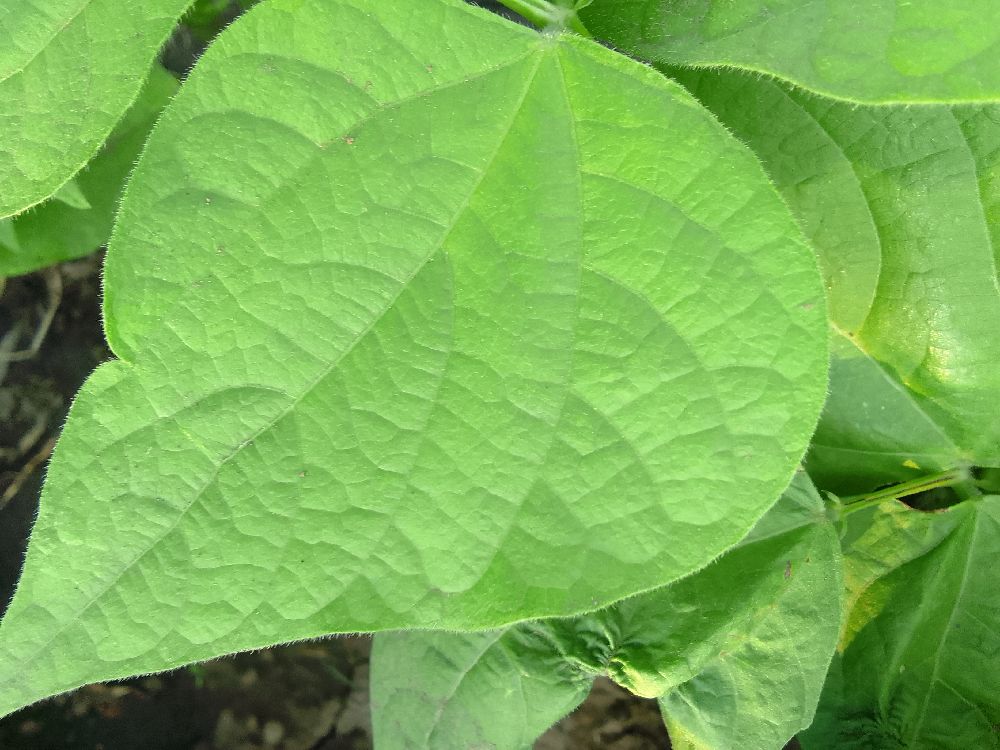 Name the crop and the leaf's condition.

common bean, healthy
